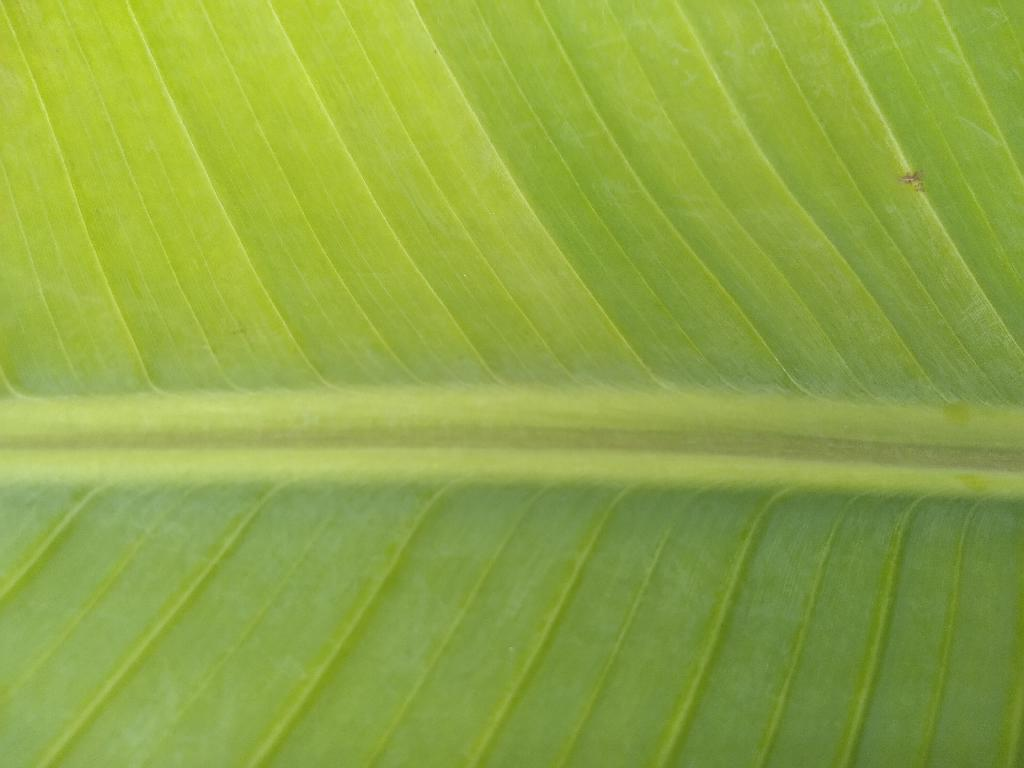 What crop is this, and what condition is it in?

banana, healthy
